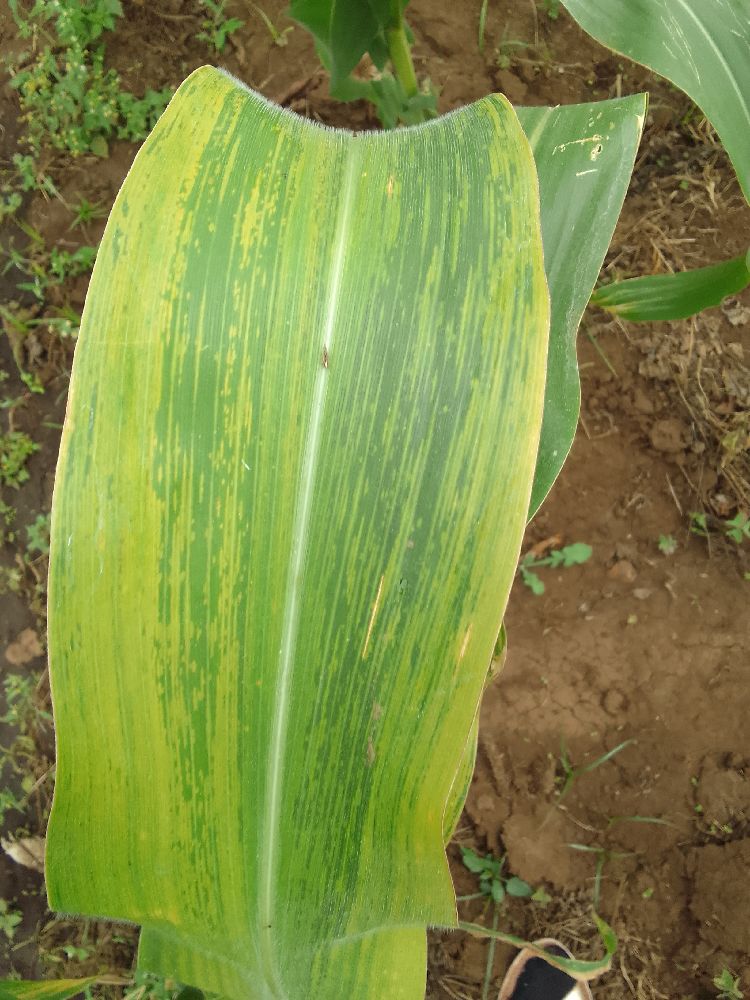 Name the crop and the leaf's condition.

maize, maize lethal necrosis
